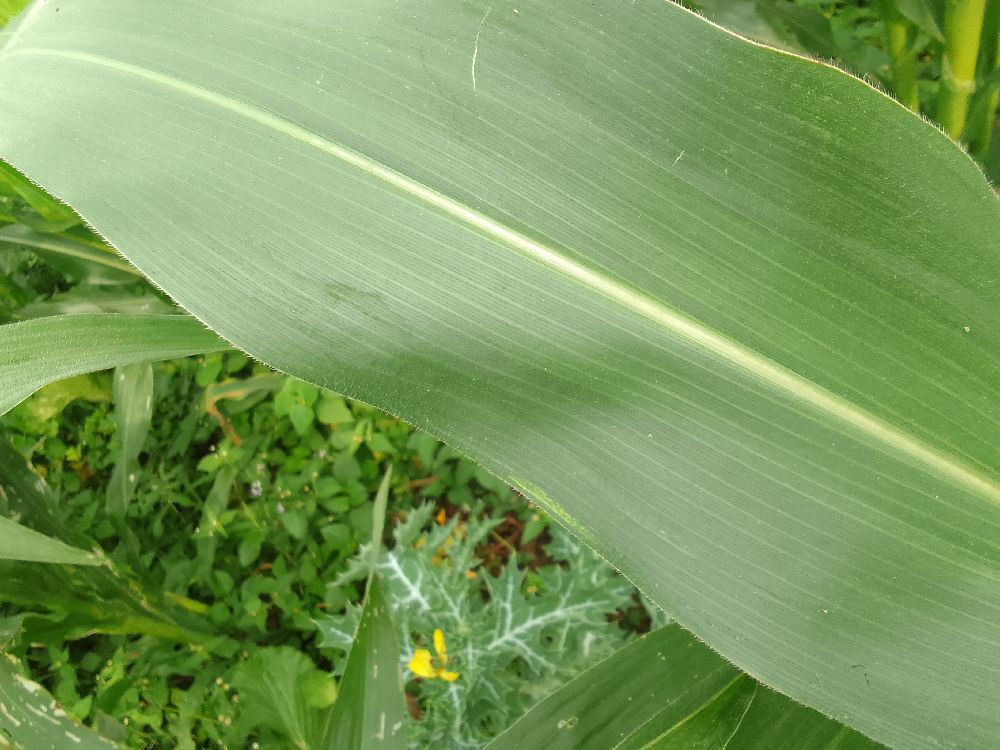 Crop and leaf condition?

maize, healthy
